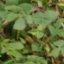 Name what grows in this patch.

unstructured weed
